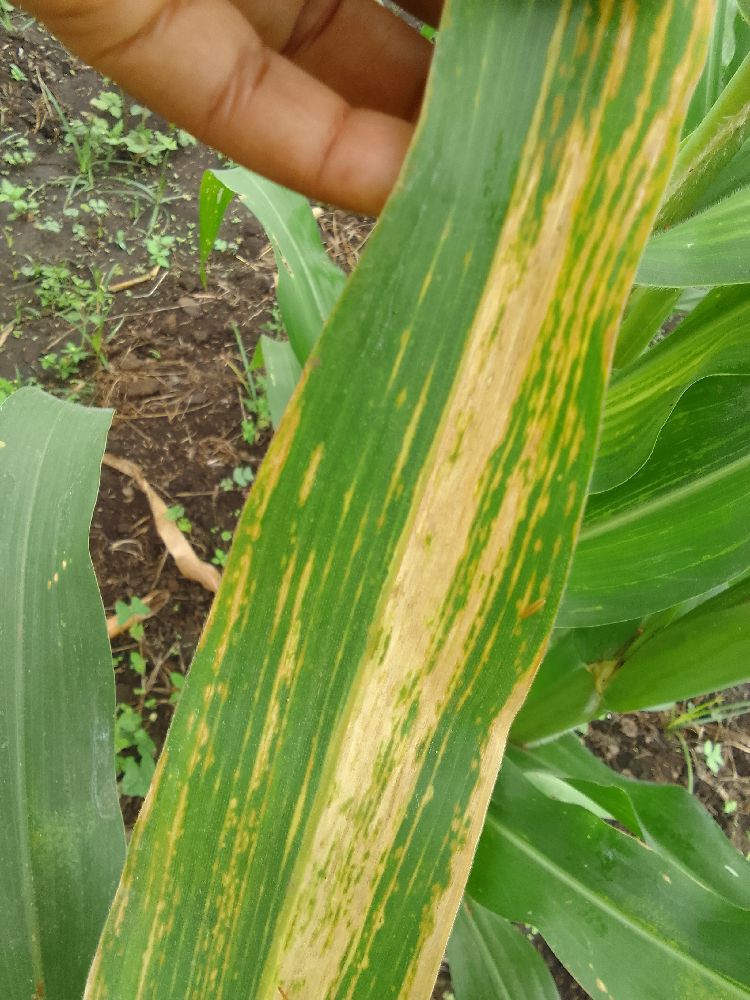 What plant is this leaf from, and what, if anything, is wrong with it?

maize, maize lethal necrosis
